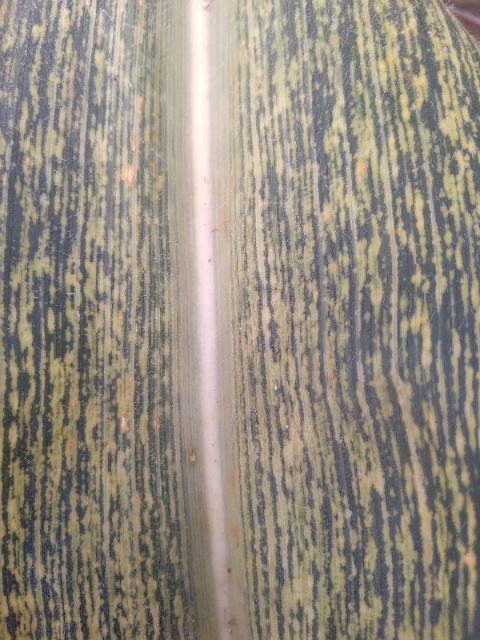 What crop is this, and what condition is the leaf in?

maize, maize streak virus
